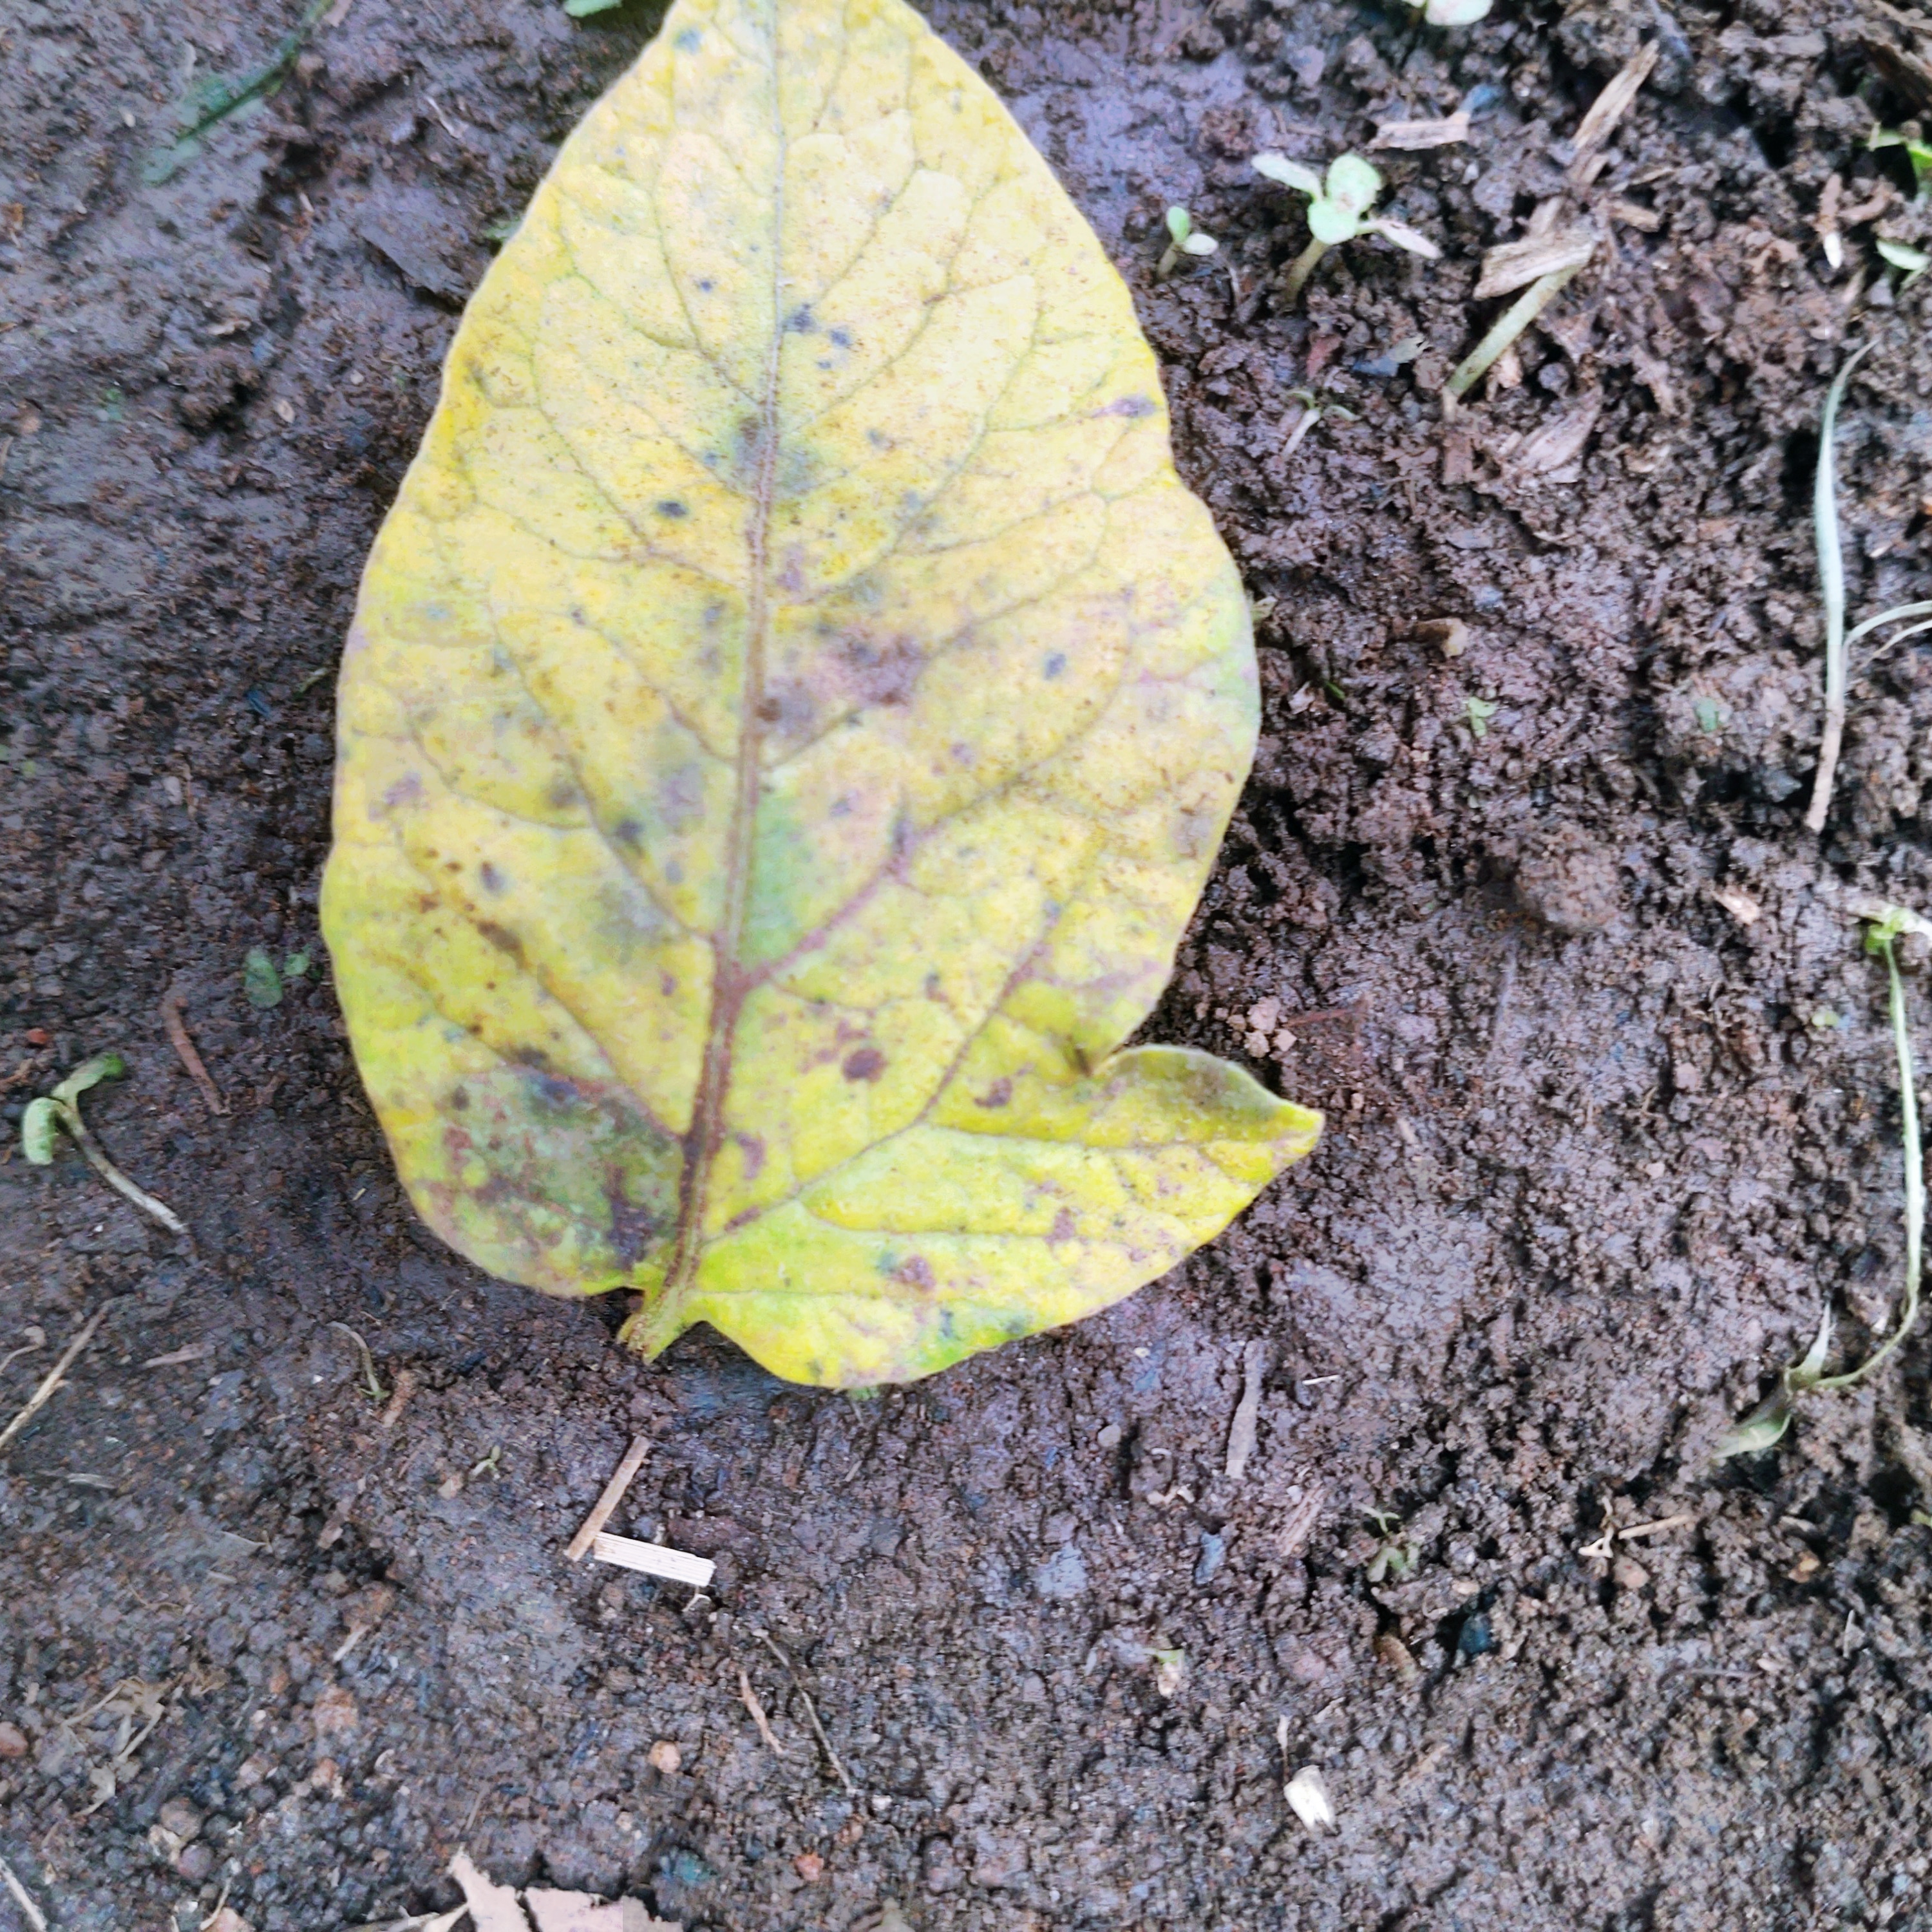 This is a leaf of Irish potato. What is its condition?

late blight
